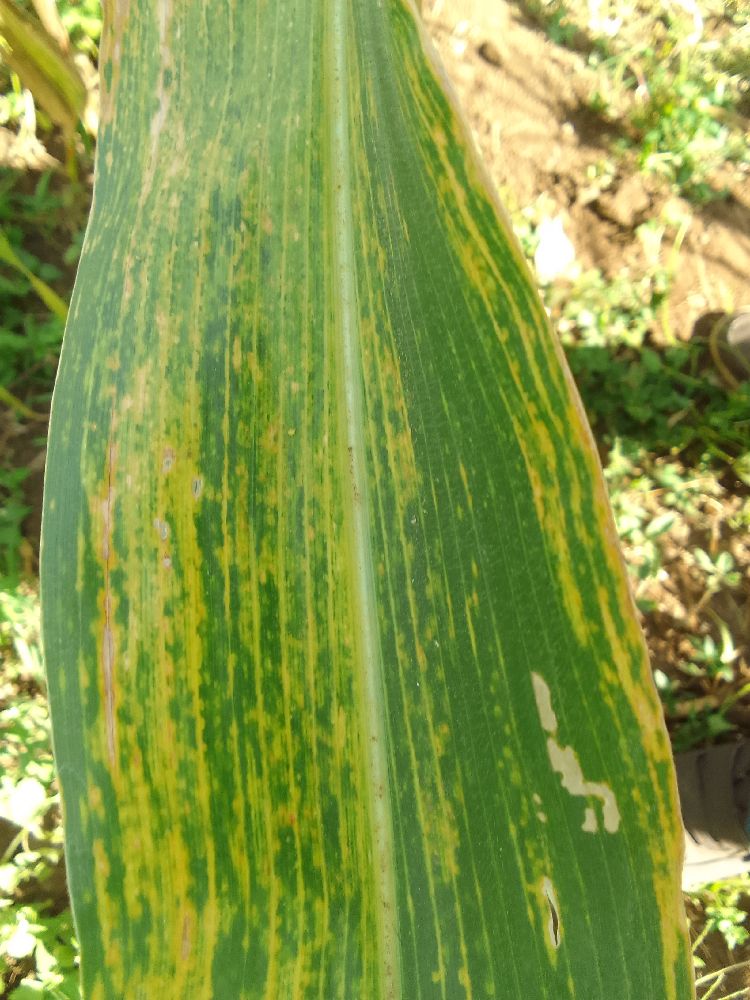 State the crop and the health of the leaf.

maize, maize lethal necrosis
